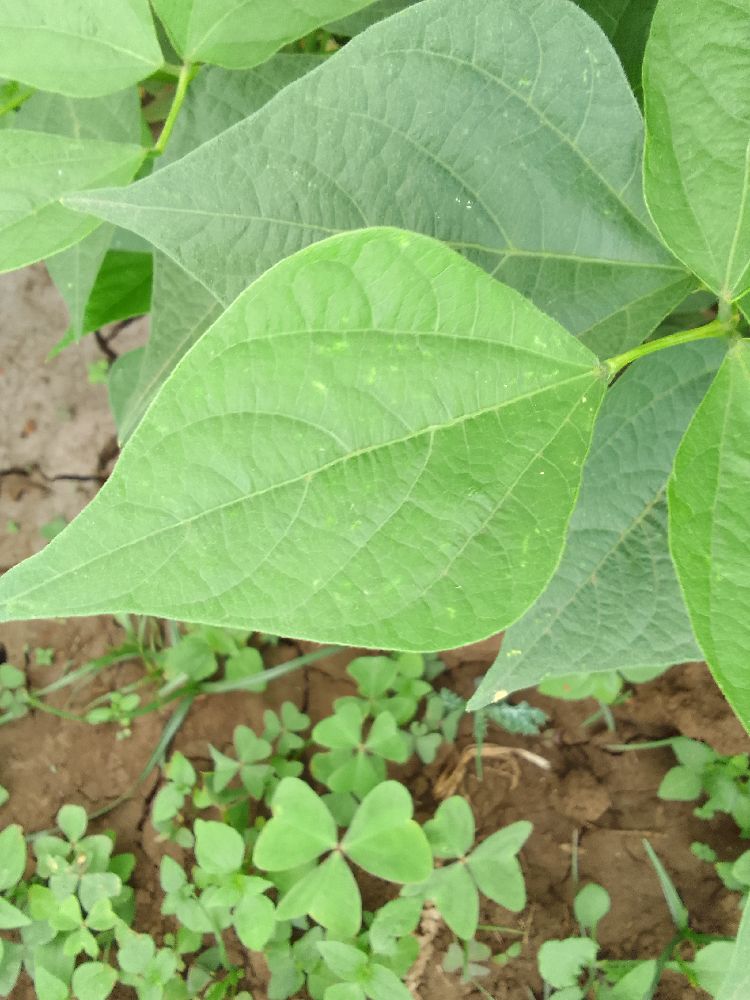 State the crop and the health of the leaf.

common bean, healthy
